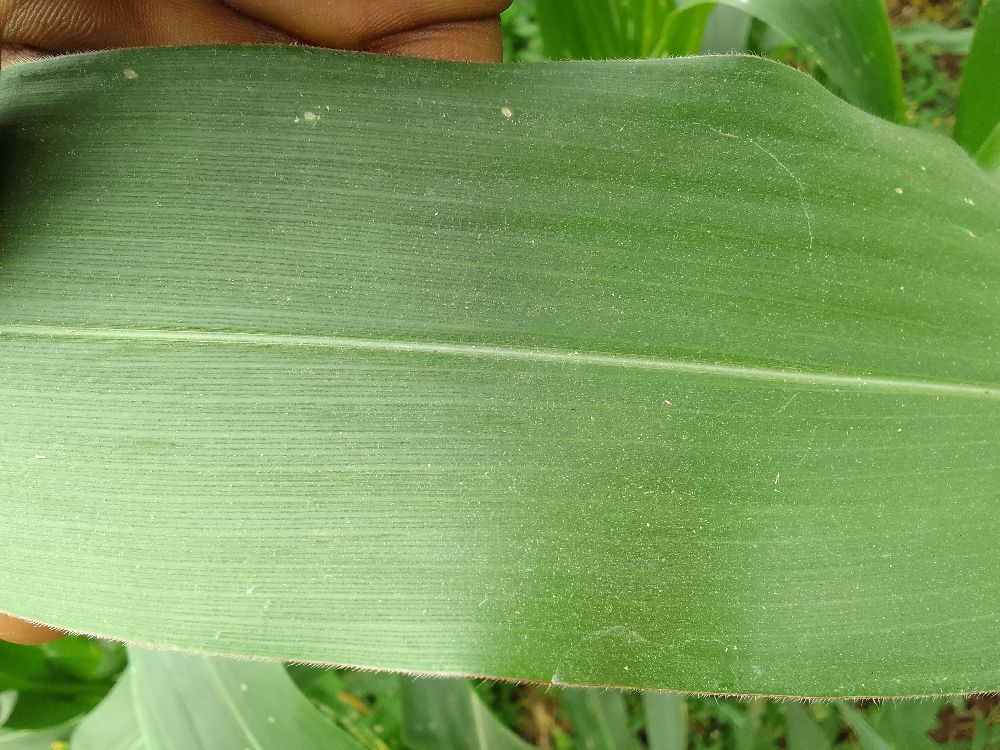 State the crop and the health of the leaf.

maize, healthy
